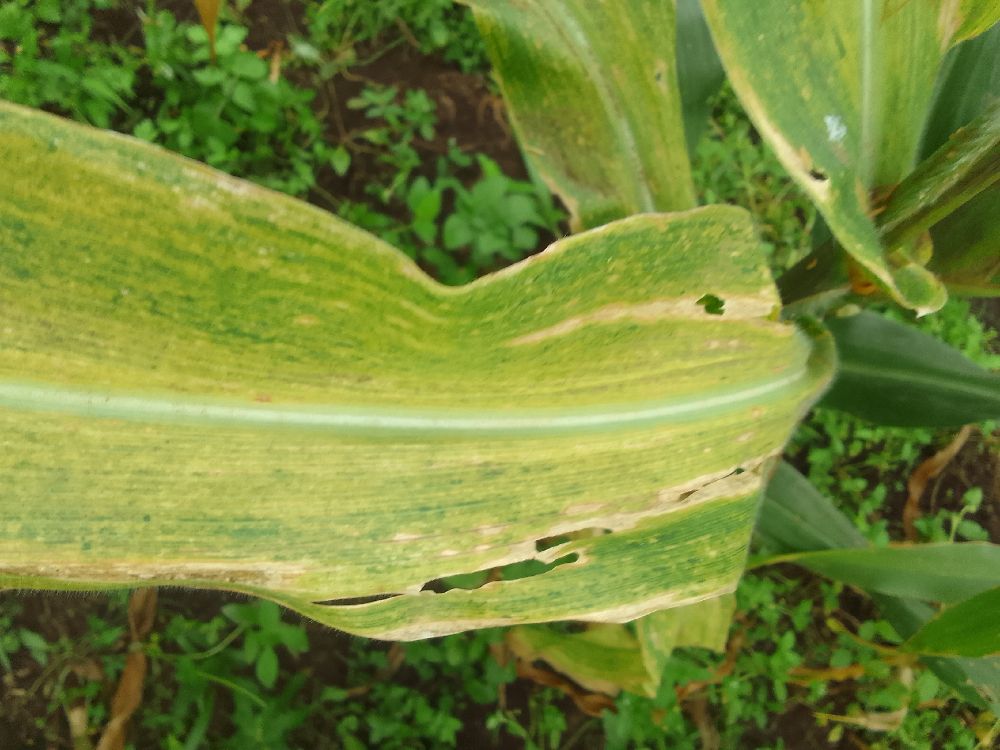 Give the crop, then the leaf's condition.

maize, maize lethal necrosis
